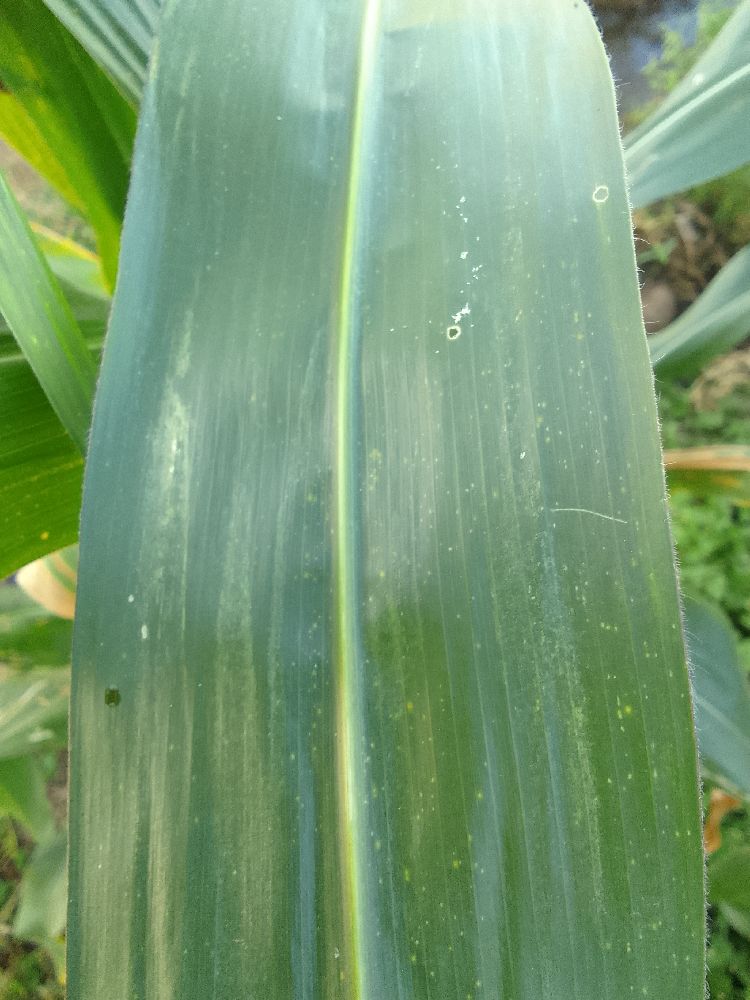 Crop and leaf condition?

maize, healthy
